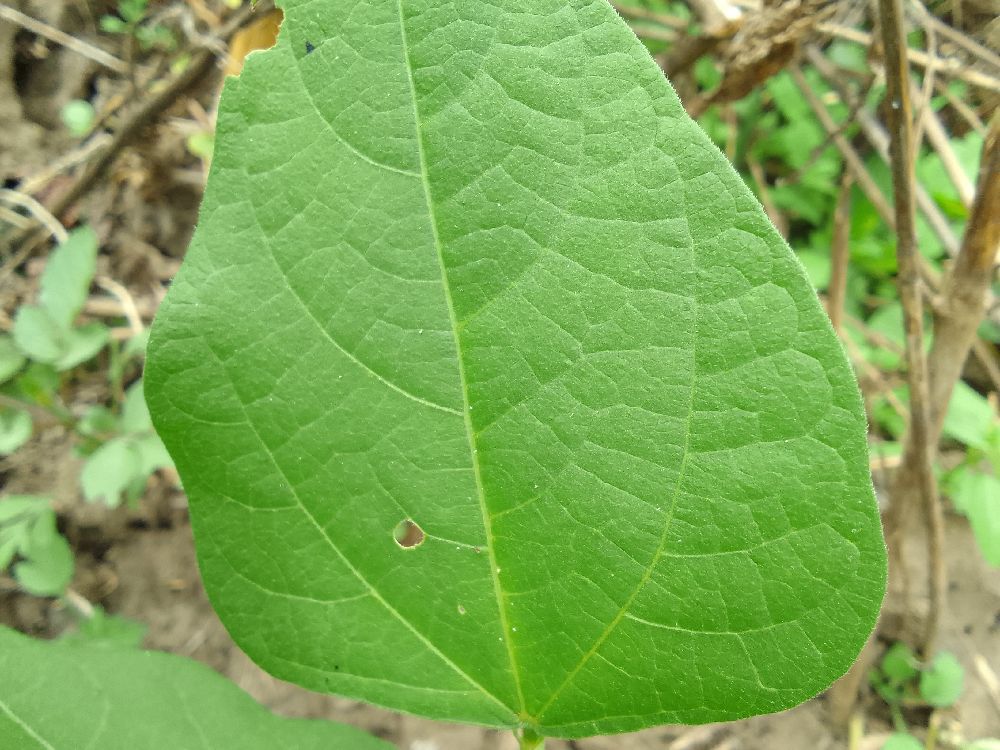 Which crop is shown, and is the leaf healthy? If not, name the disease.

common bean, bean rust
